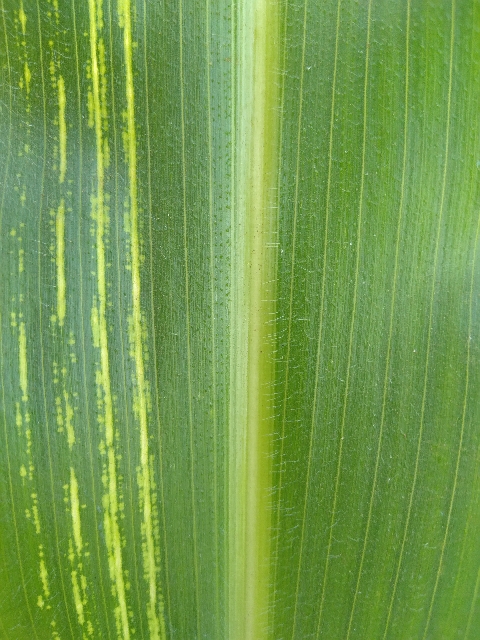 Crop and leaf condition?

maize, maize streak virus
